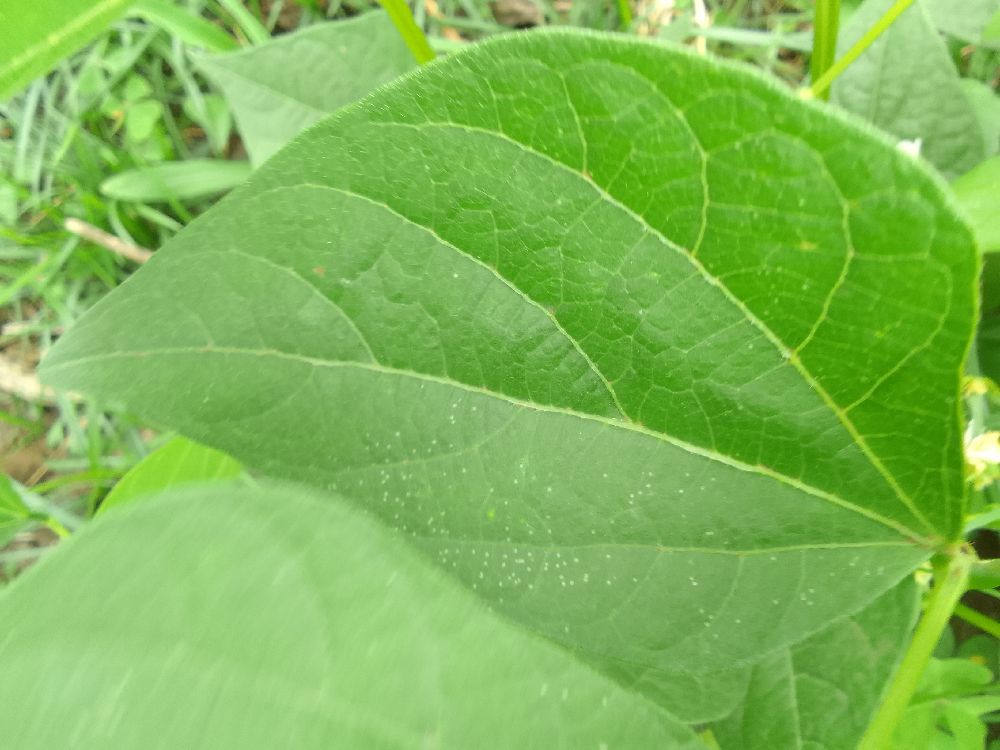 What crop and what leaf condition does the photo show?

common bean, healthy
